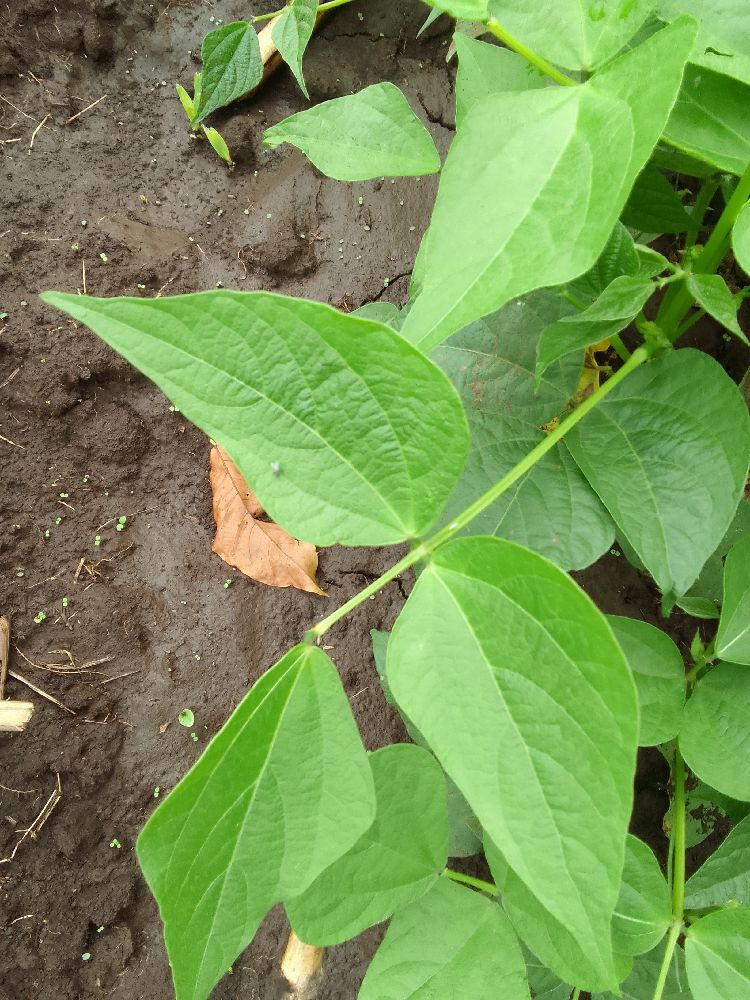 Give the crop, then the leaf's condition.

common bean, healthy
